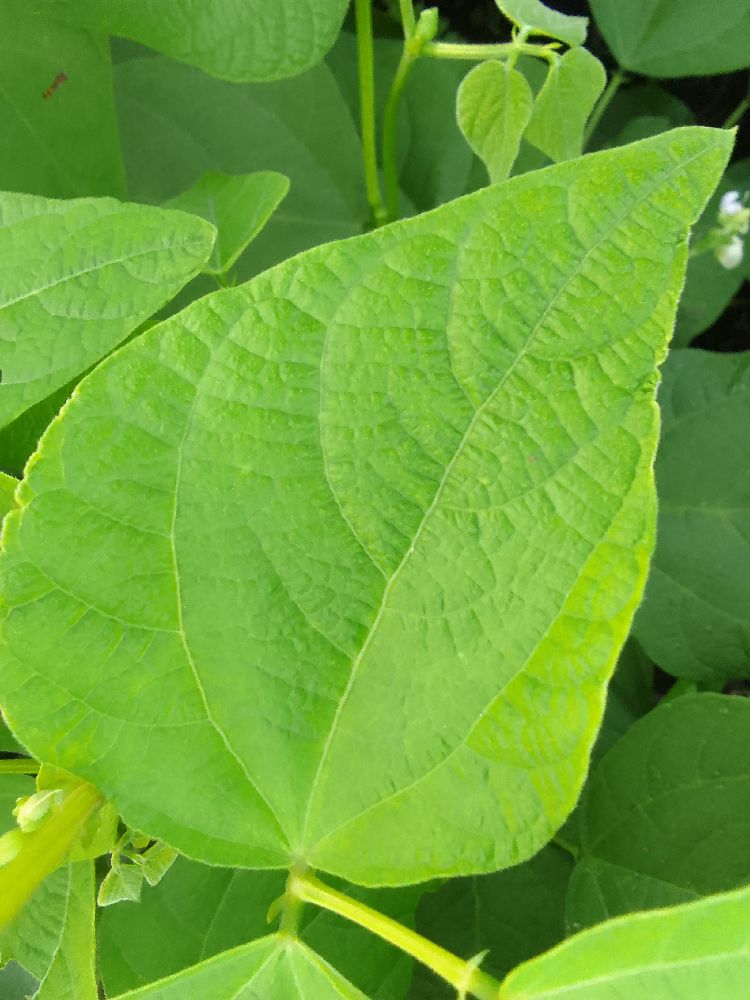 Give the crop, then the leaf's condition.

common bean, healthy
